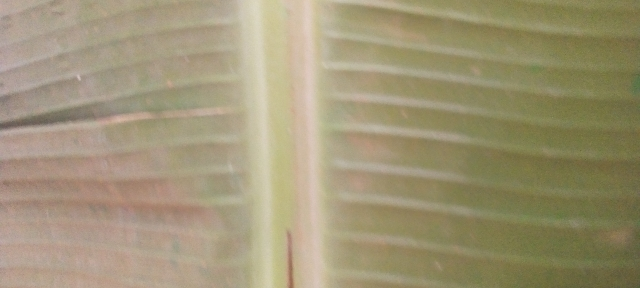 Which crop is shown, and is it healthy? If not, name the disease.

banana, healthy
